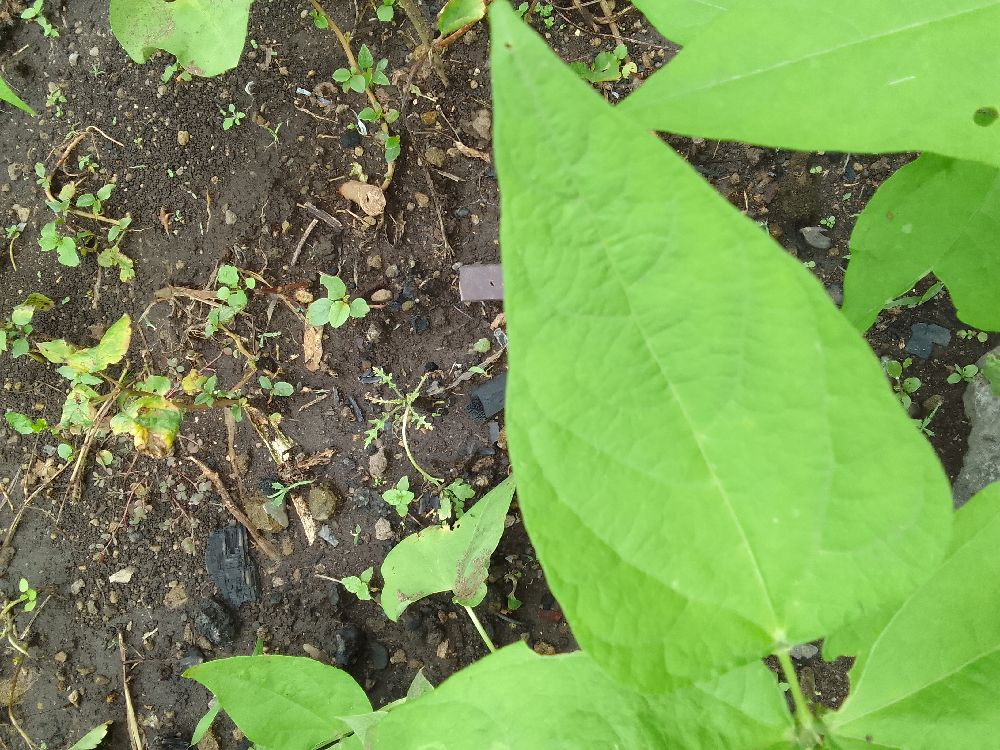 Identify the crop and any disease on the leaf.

common bean, healthy
